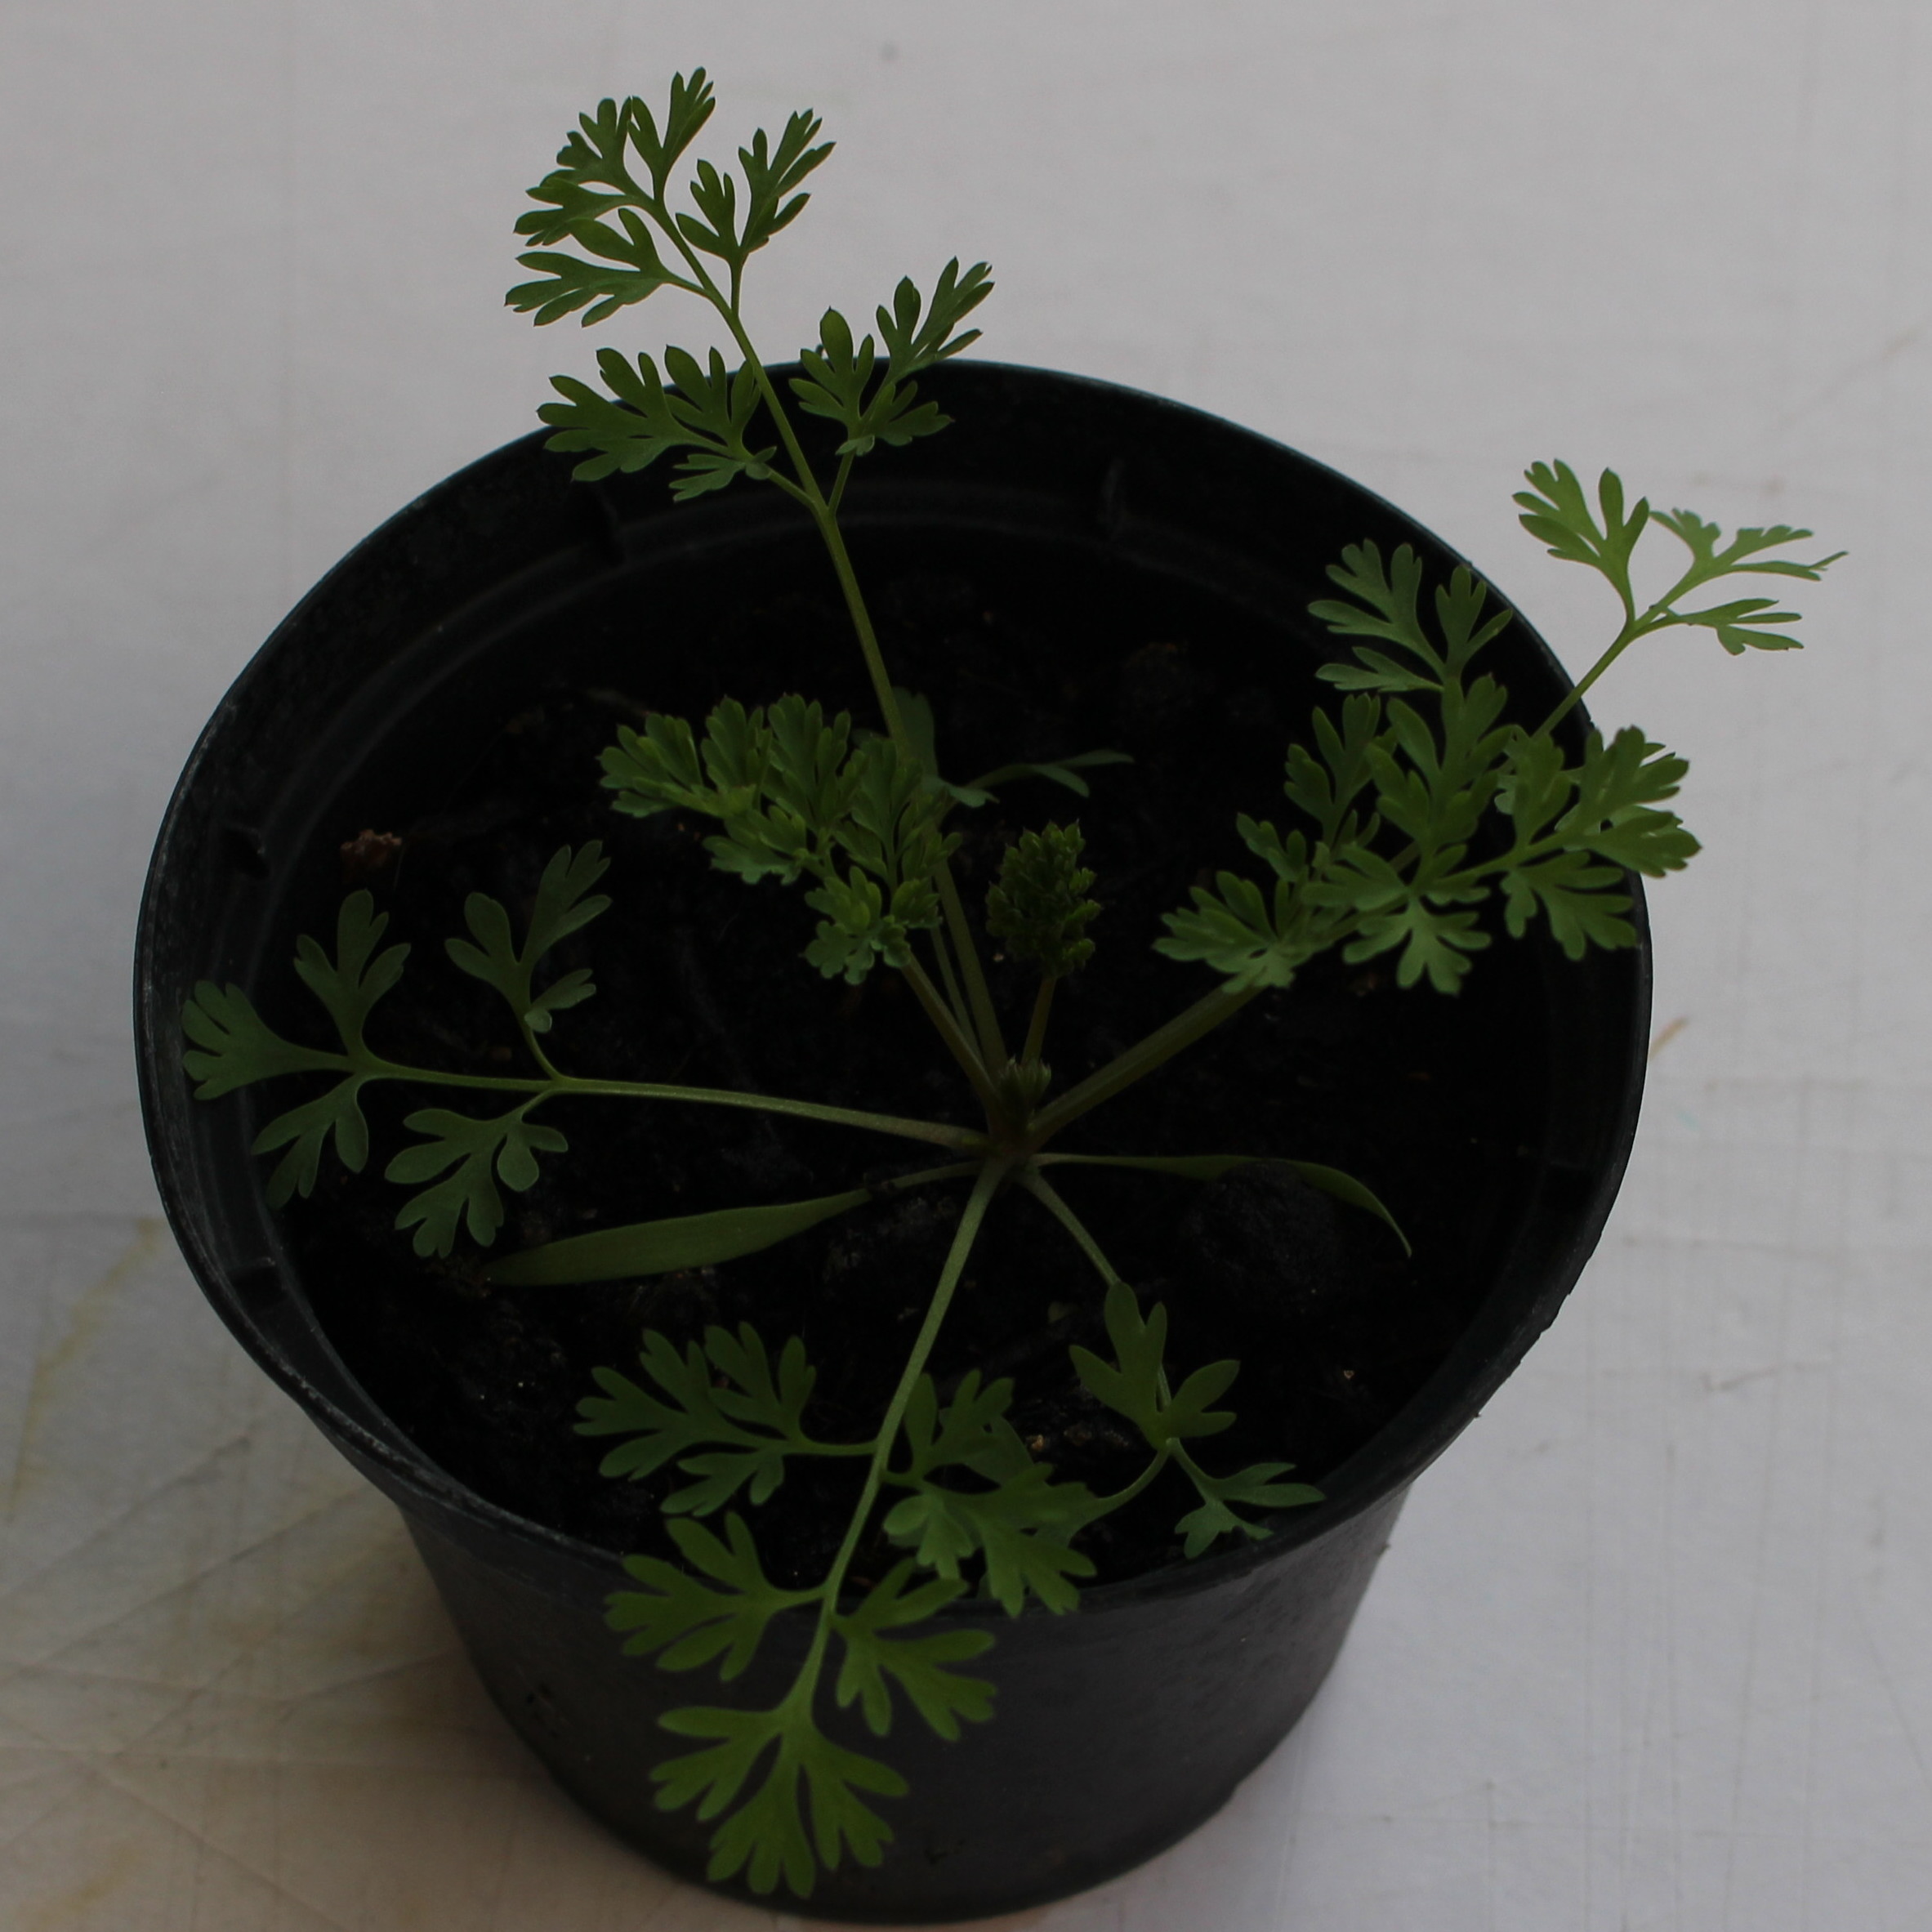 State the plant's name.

Fumaria officinalis
